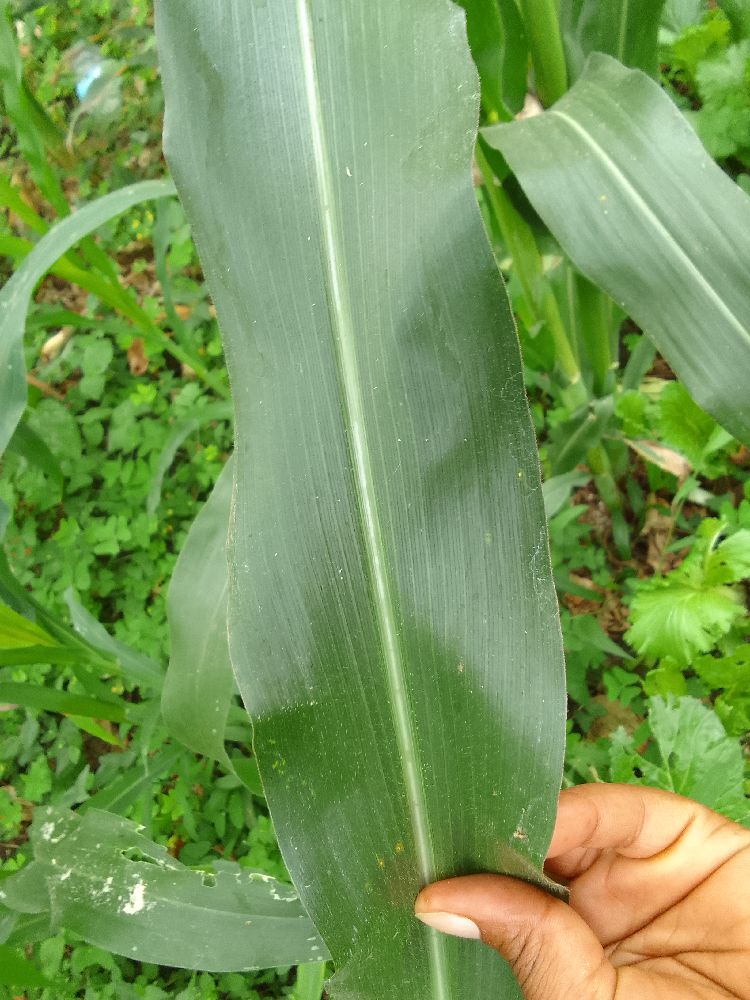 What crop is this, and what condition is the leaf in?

maize, healthy
